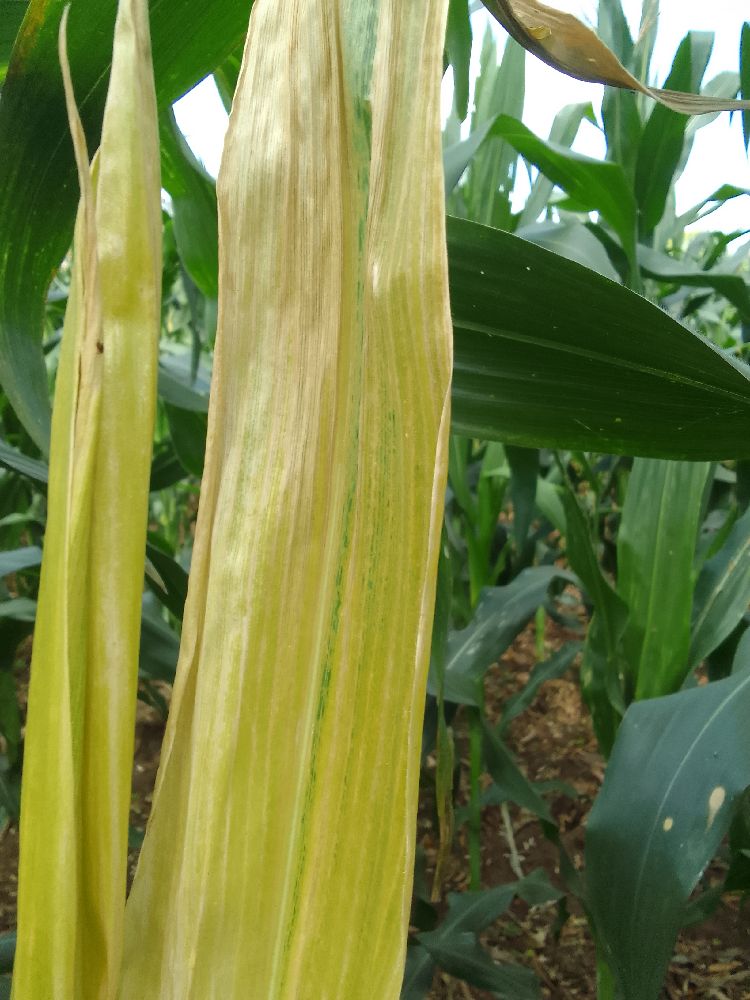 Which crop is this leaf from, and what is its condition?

maize, maize lethal necrosis
